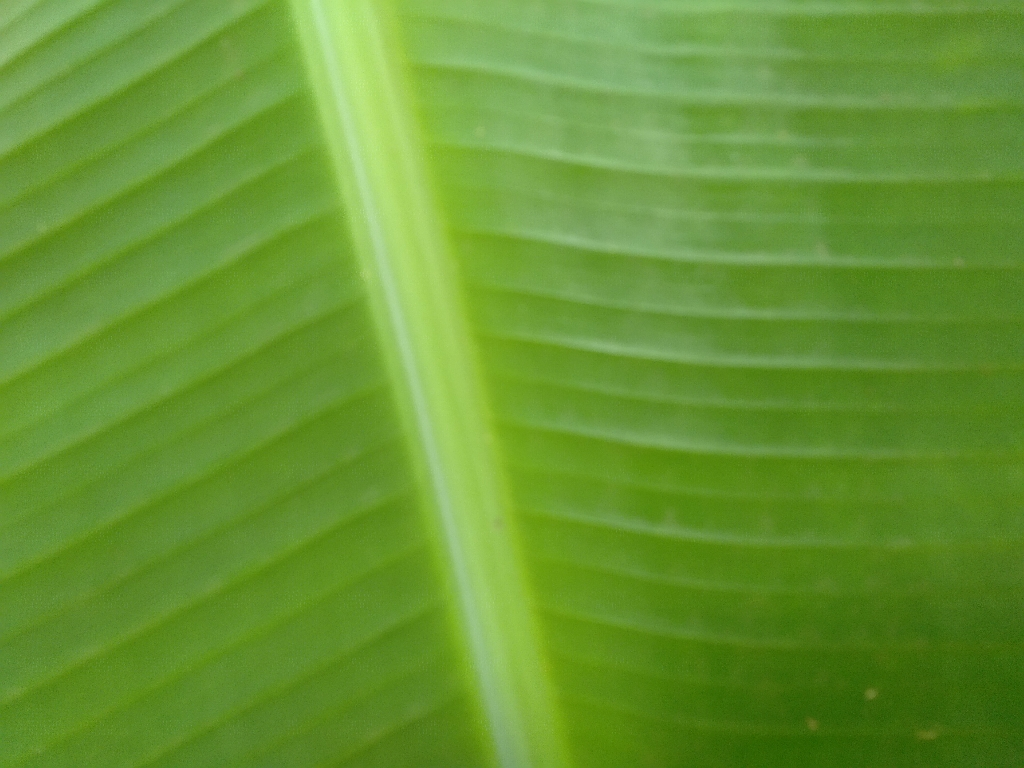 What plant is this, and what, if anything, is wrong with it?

banana, healthy
